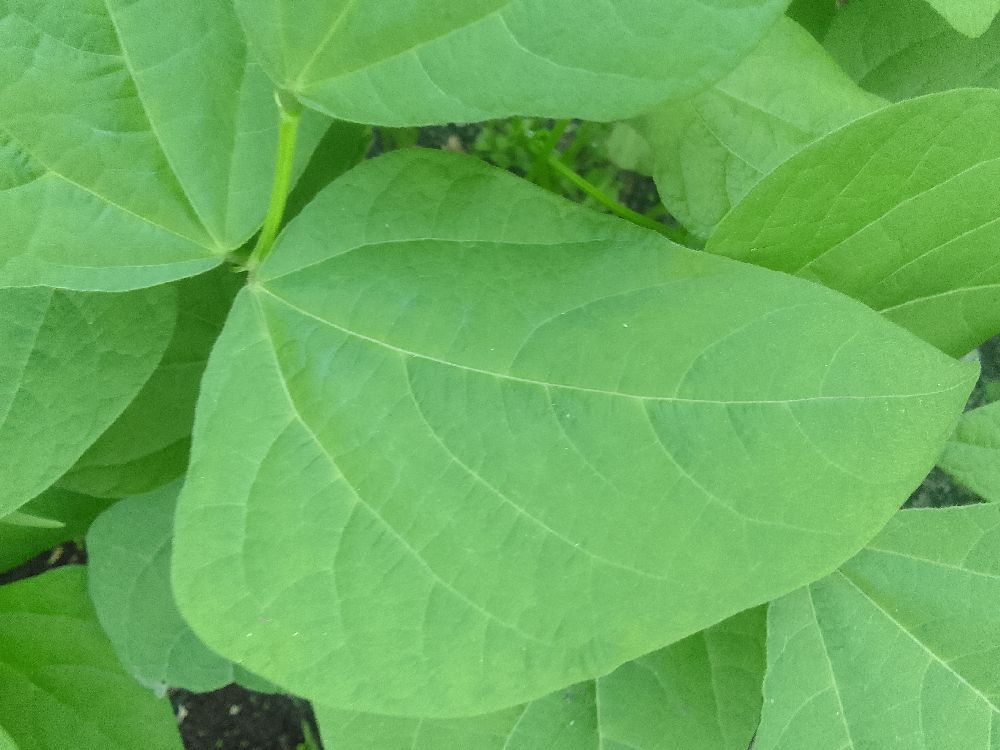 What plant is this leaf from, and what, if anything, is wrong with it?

common bean, healthy
